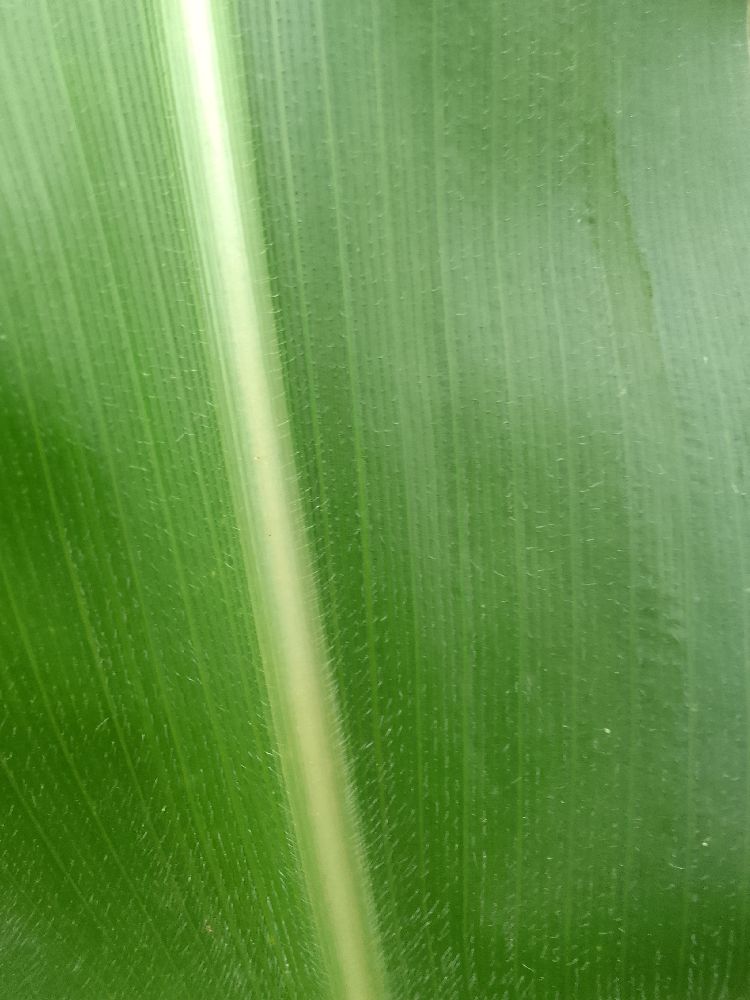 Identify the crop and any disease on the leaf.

maize, healthy
